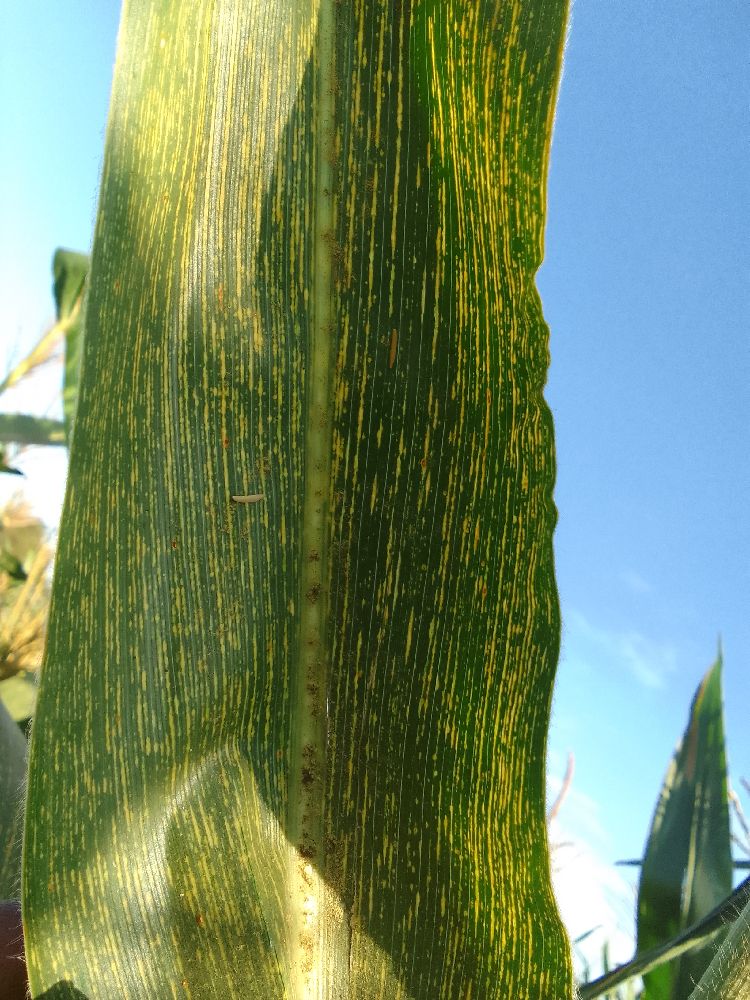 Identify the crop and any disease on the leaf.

maize, maize streak virus
